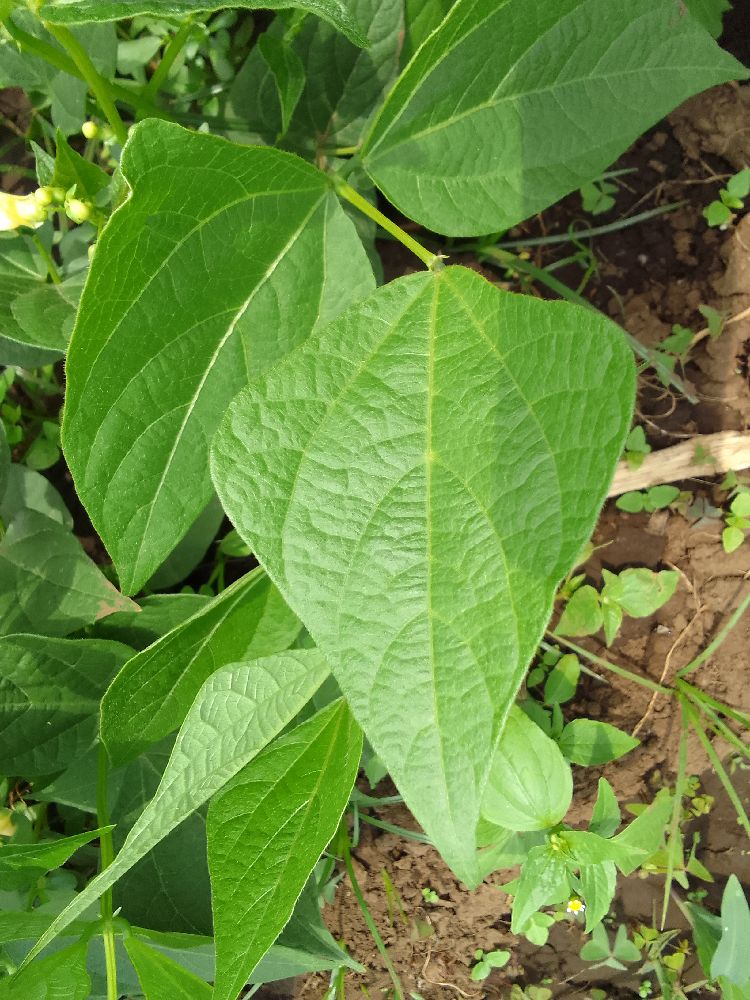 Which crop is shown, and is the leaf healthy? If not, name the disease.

common bean, healthy
